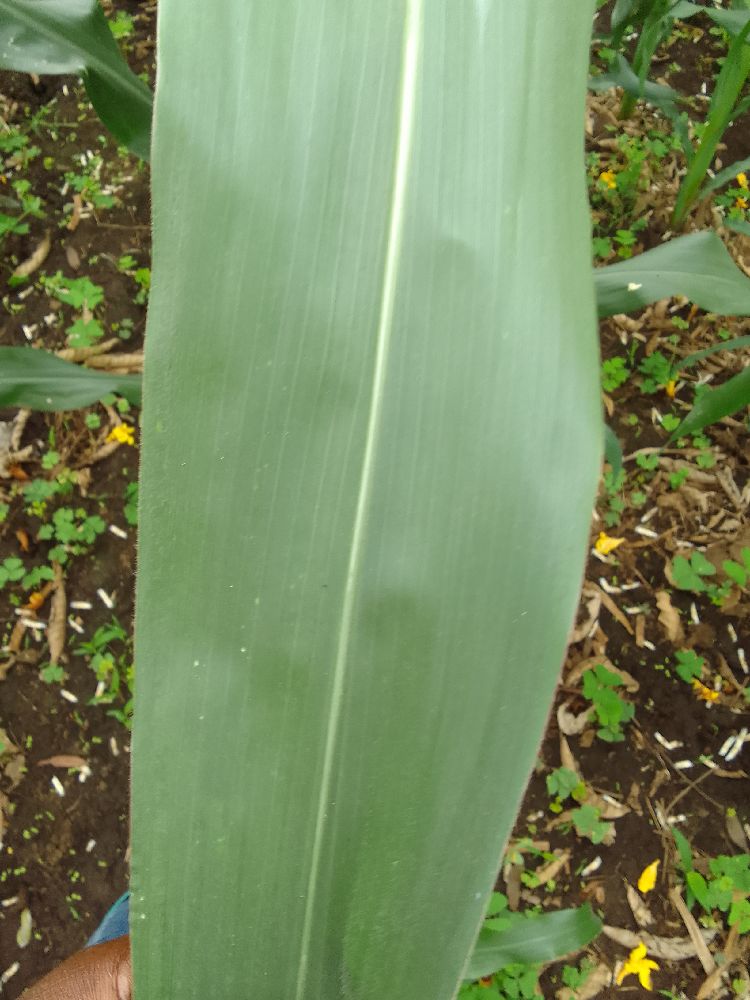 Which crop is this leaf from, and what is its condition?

maize, healthy
